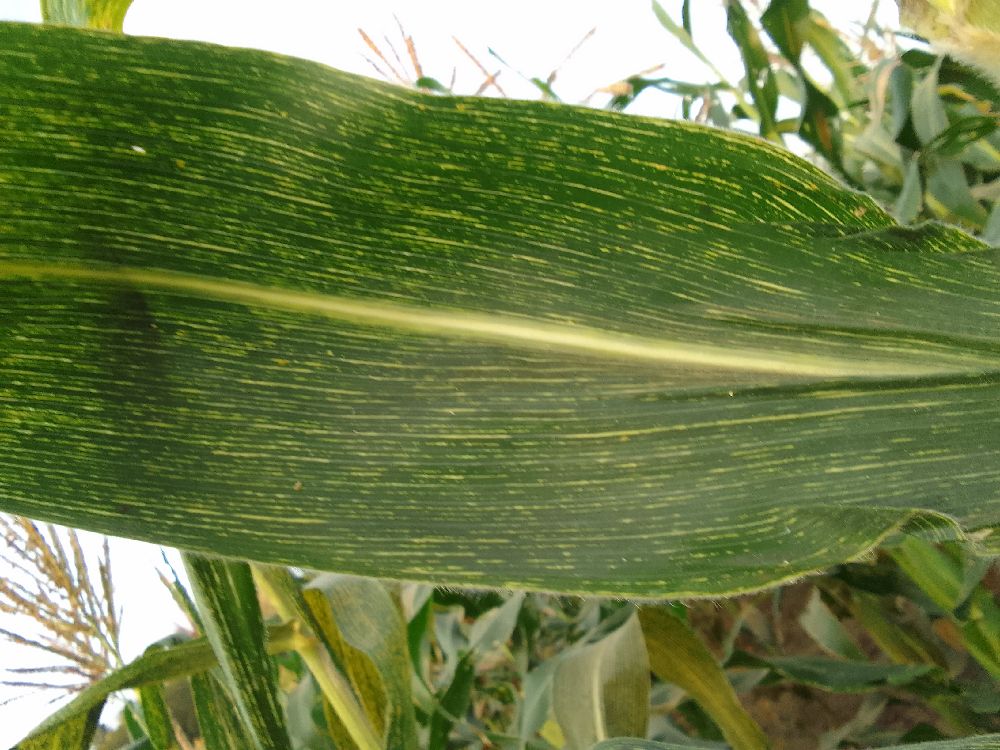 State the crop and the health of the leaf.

maize, maize streak virus
